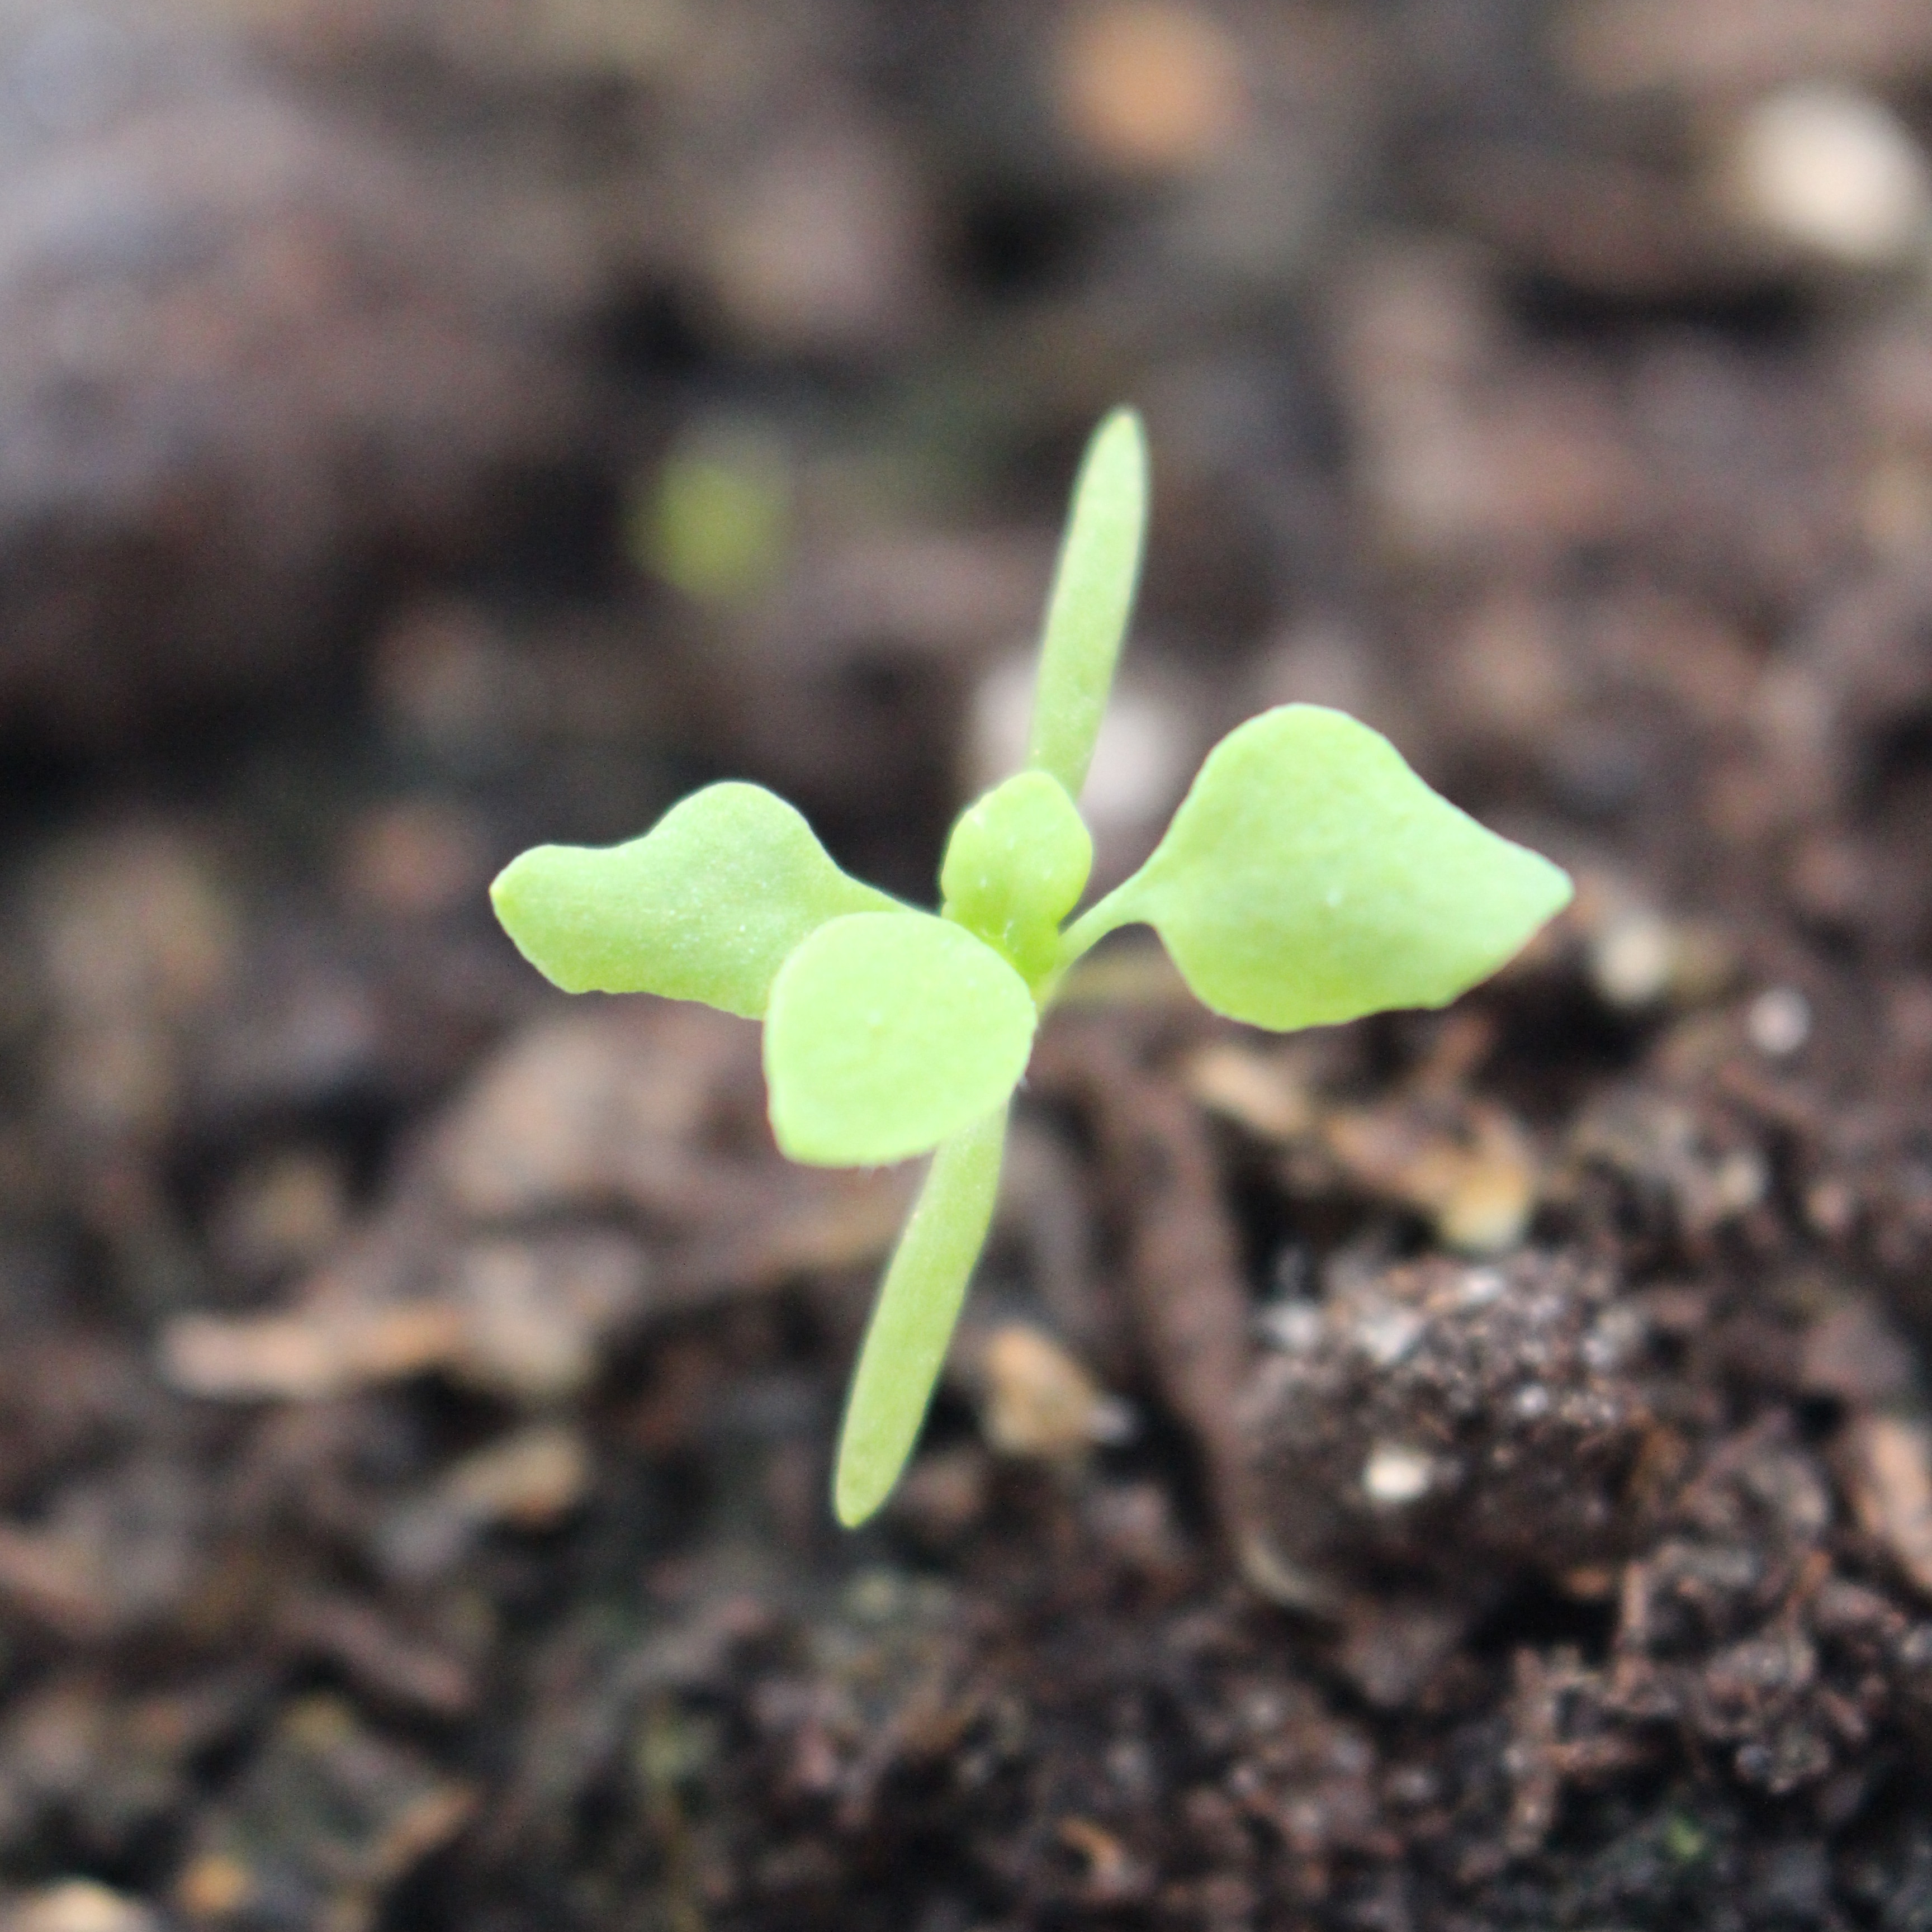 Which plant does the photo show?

Papaver rhoeas
